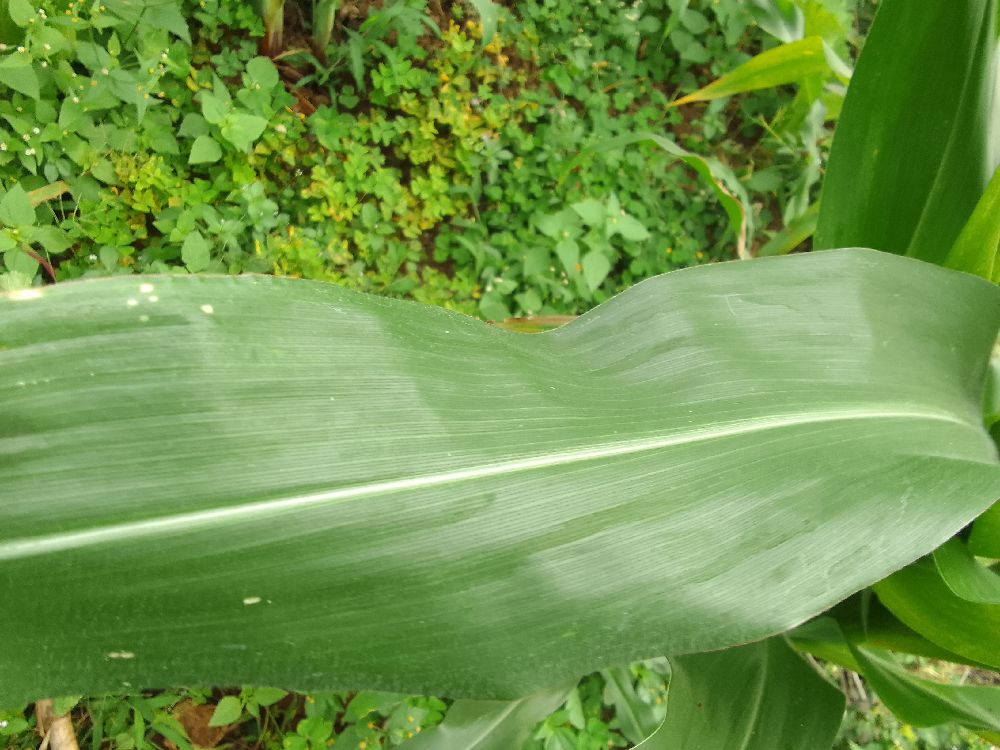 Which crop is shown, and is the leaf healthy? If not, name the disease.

maize, healthy
